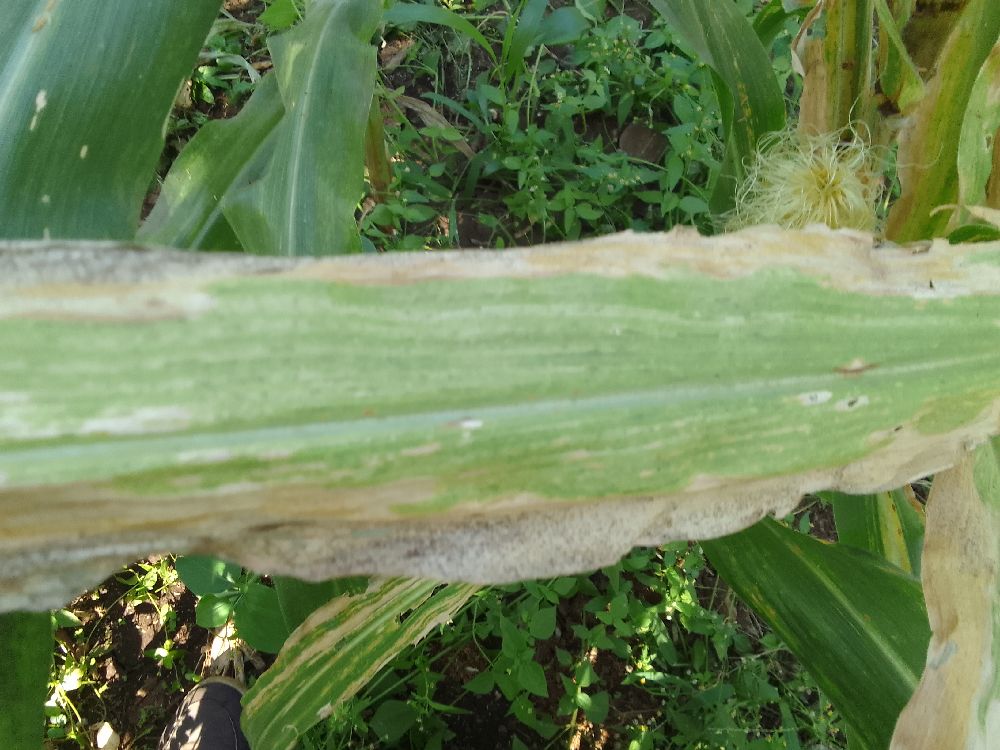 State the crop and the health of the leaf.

maize, maize lethal necrosis
